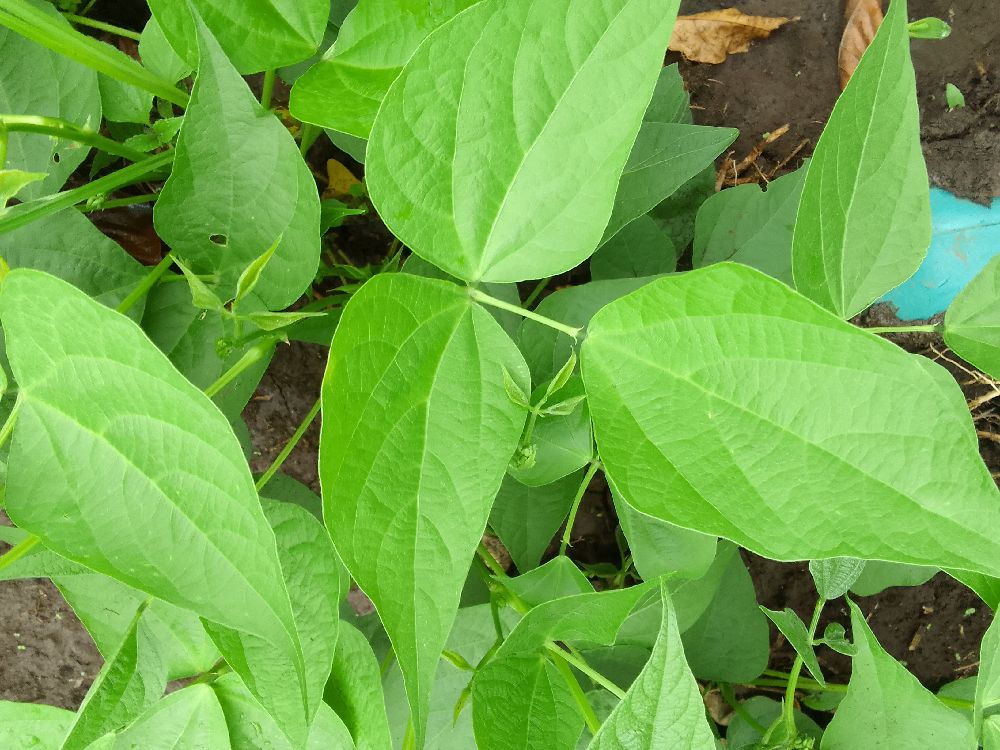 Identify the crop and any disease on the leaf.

common bean, healthy
